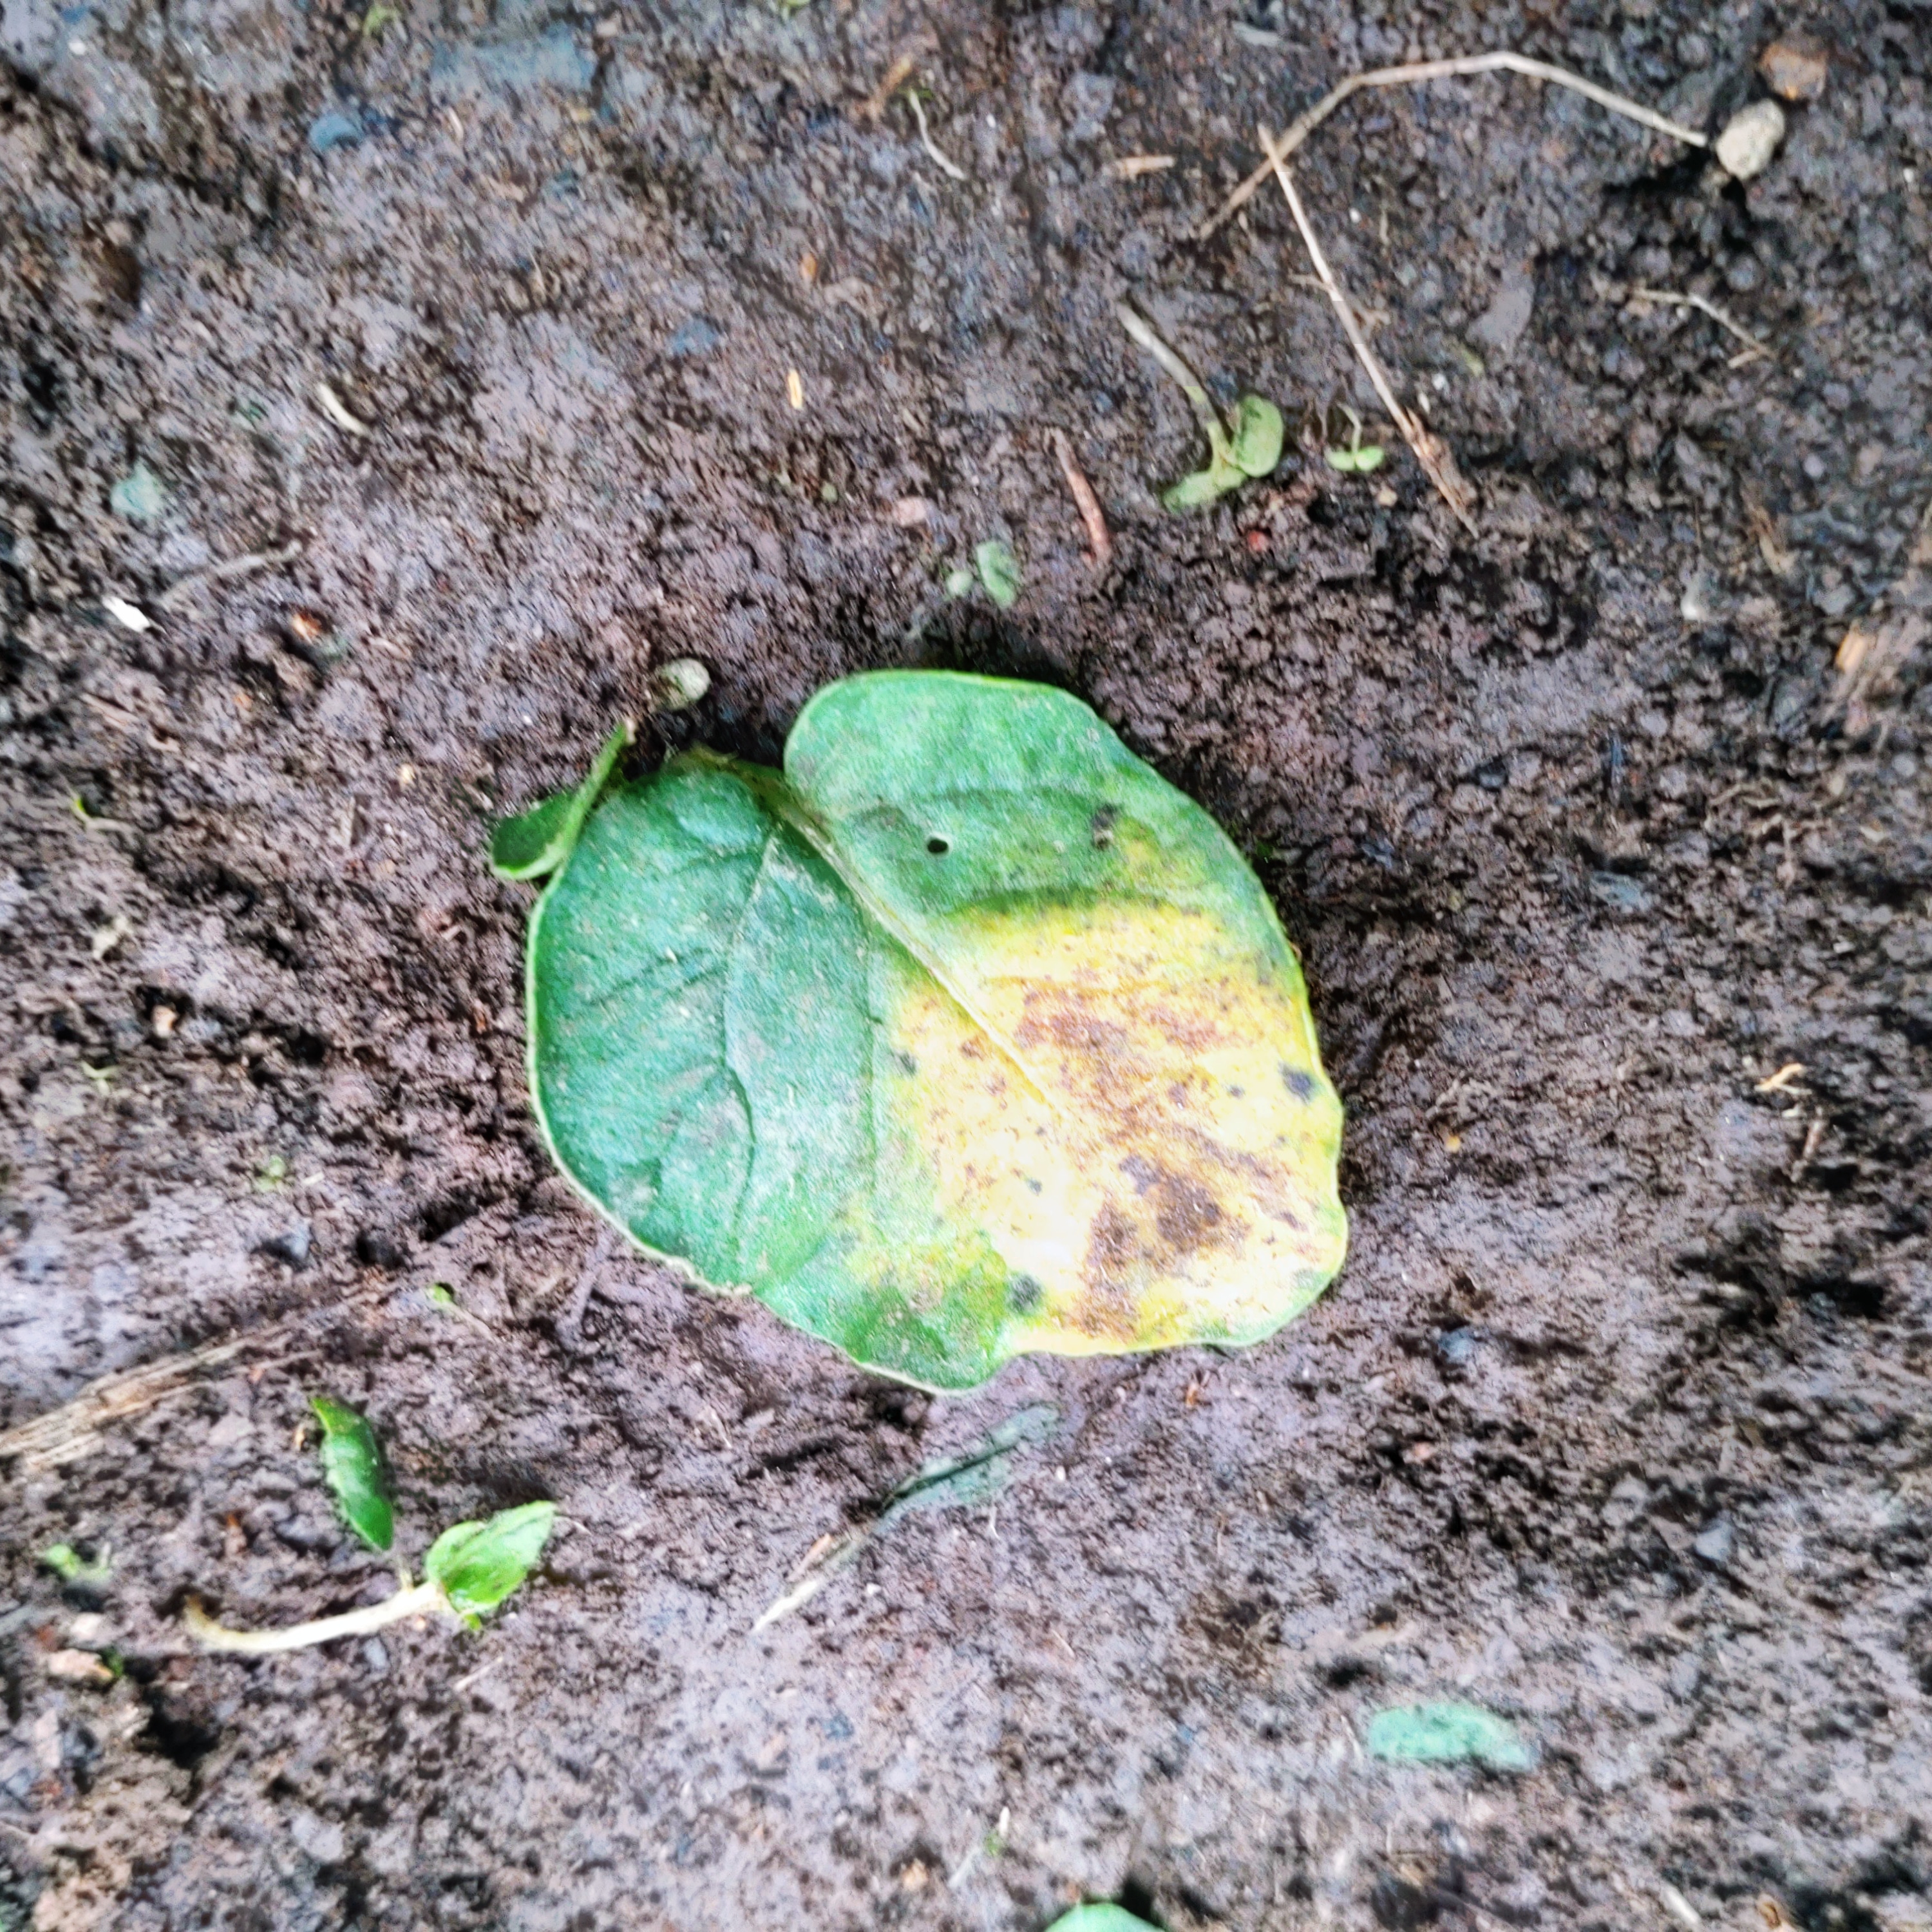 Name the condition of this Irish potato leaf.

late blight
